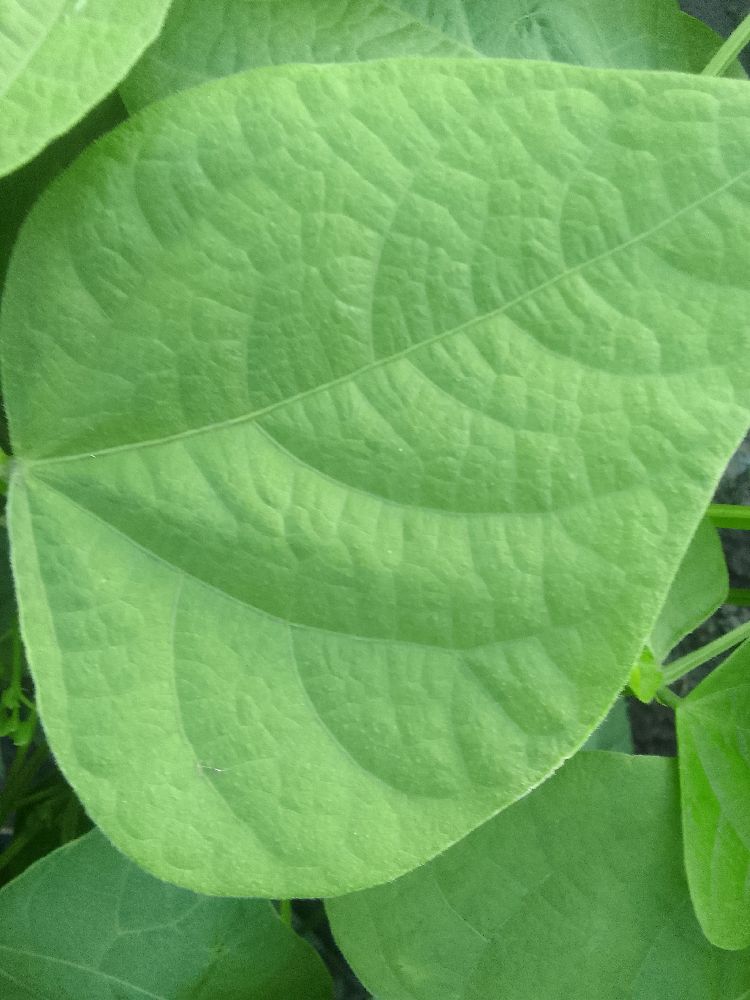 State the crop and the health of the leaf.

common bean, healthy
